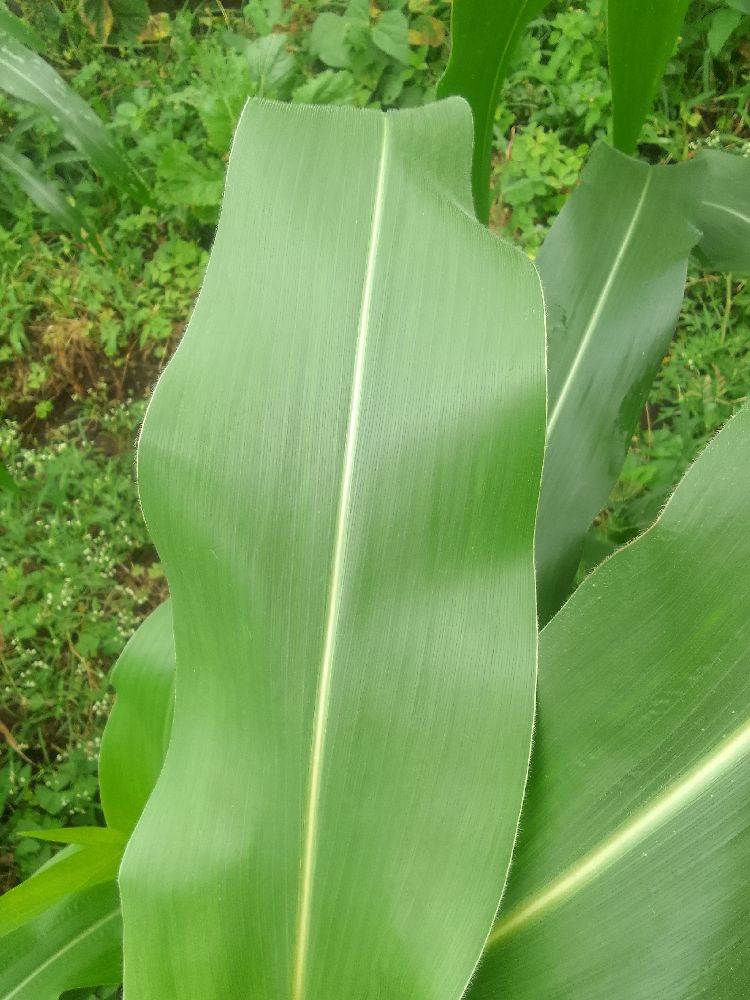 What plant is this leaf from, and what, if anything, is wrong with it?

maize, healthy
